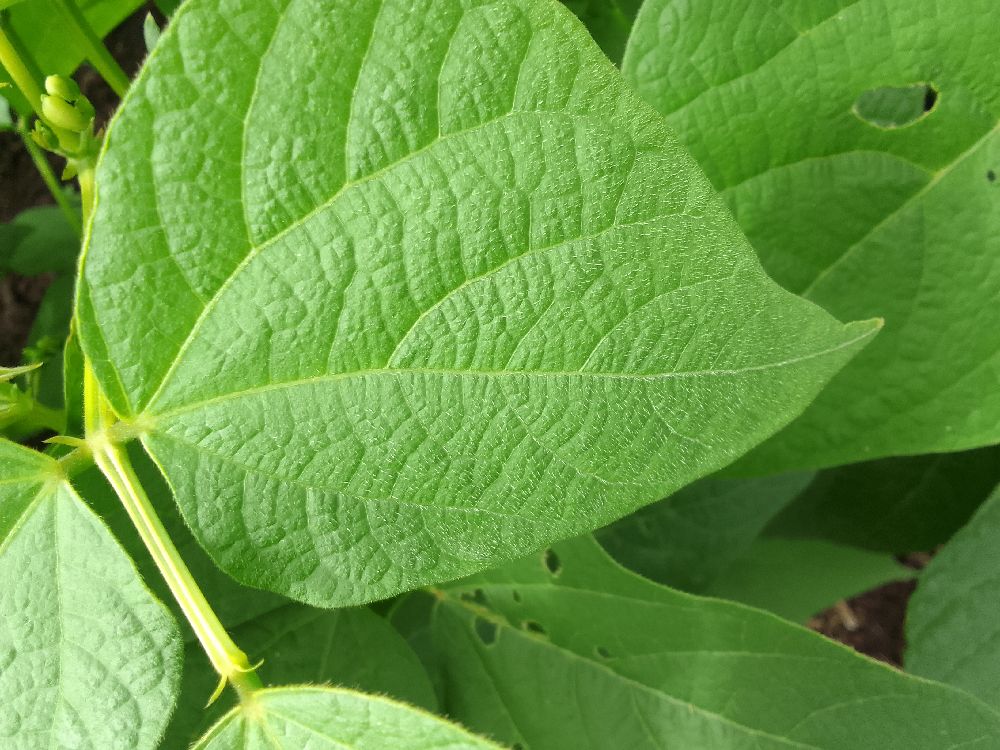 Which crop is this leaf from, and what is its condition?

common bean, healthy
